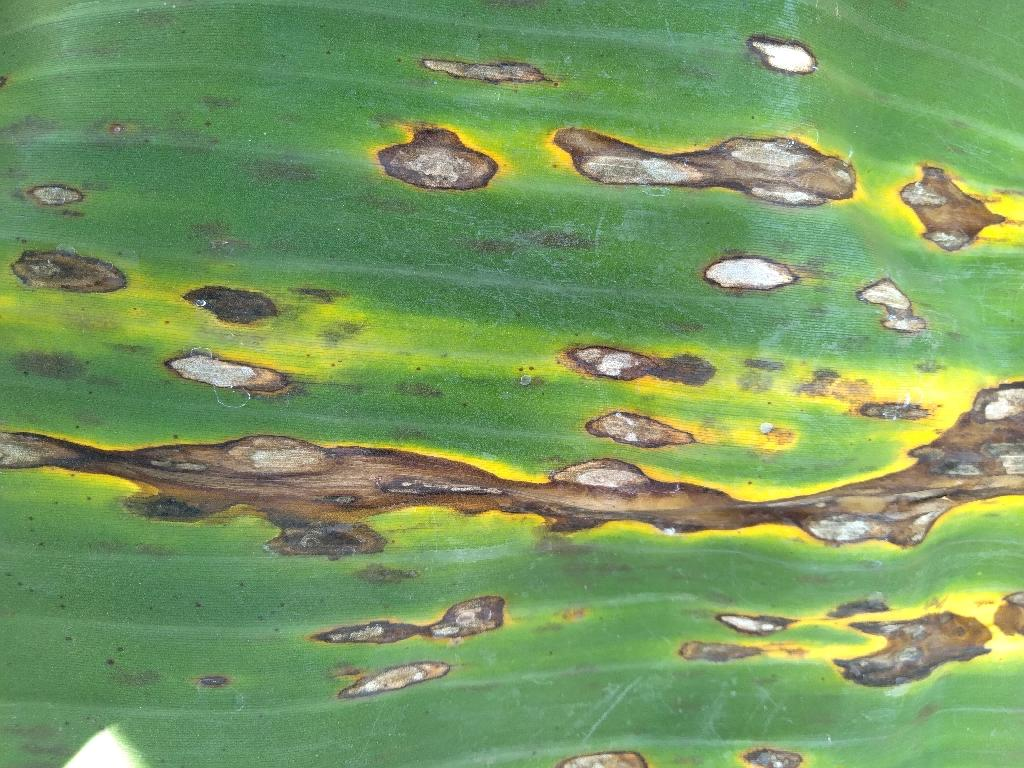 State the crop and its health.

banana, black sigatoka
